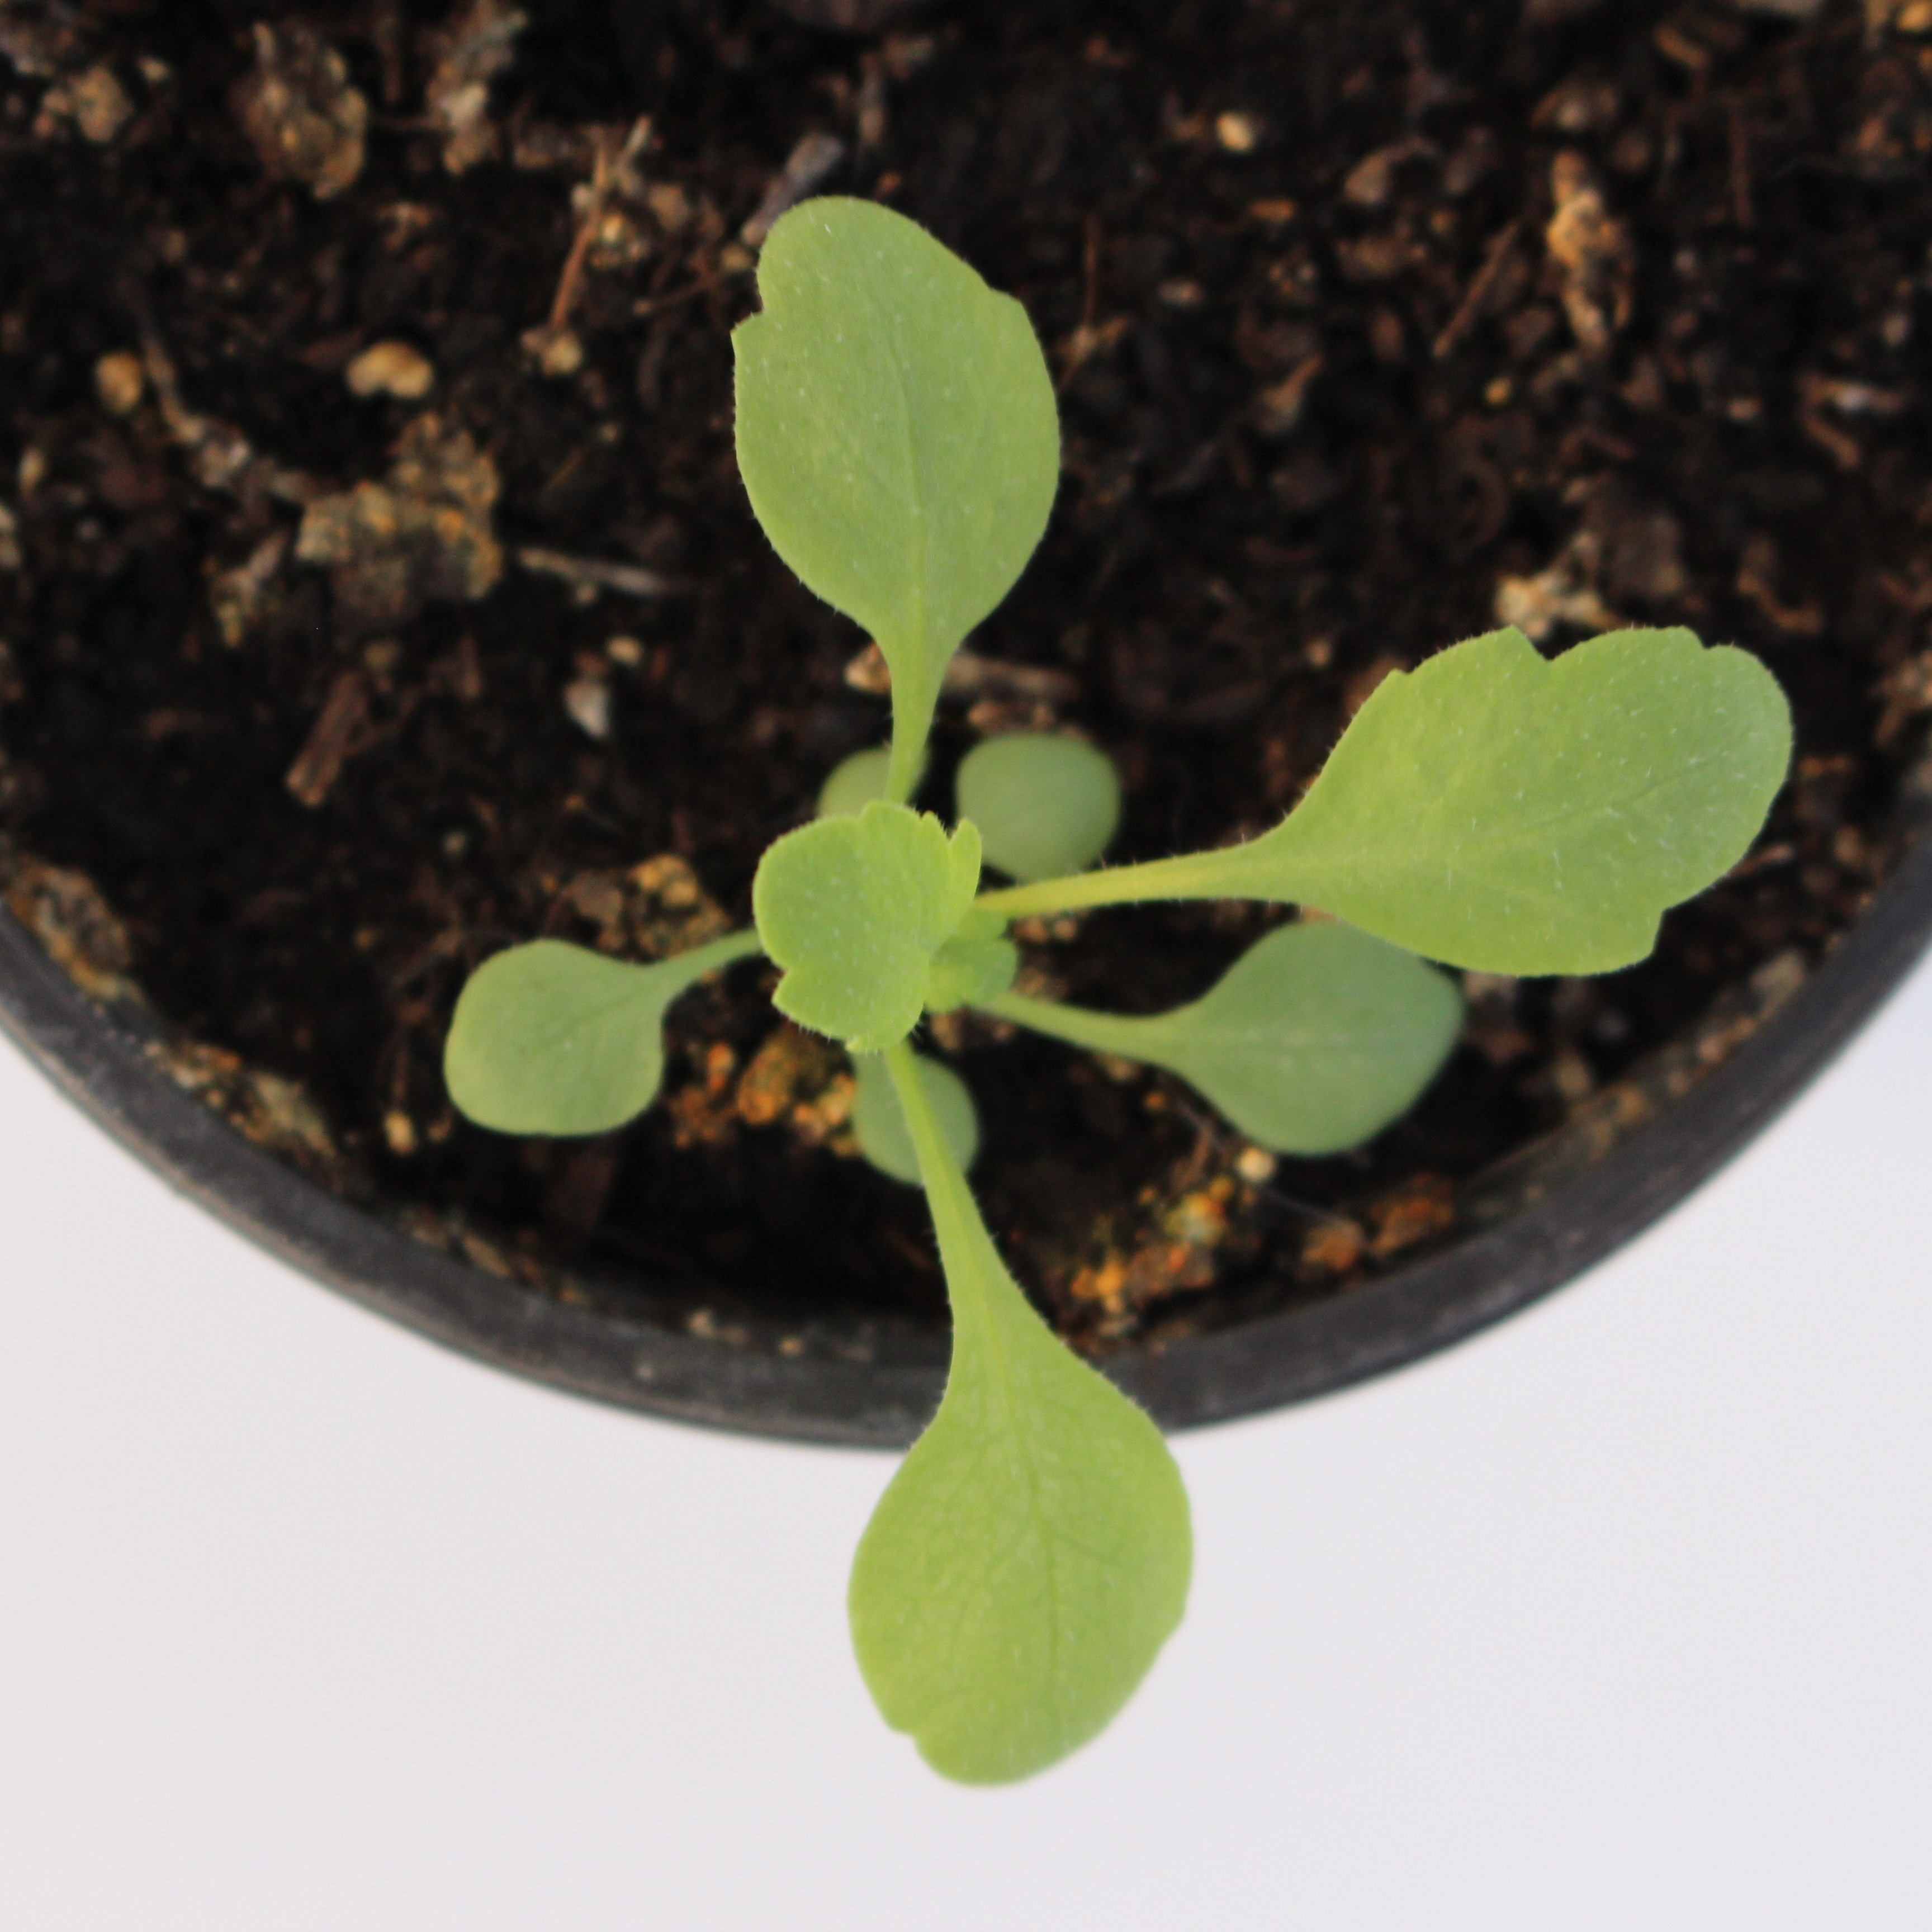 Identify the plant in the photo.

Papaver rhoeas
